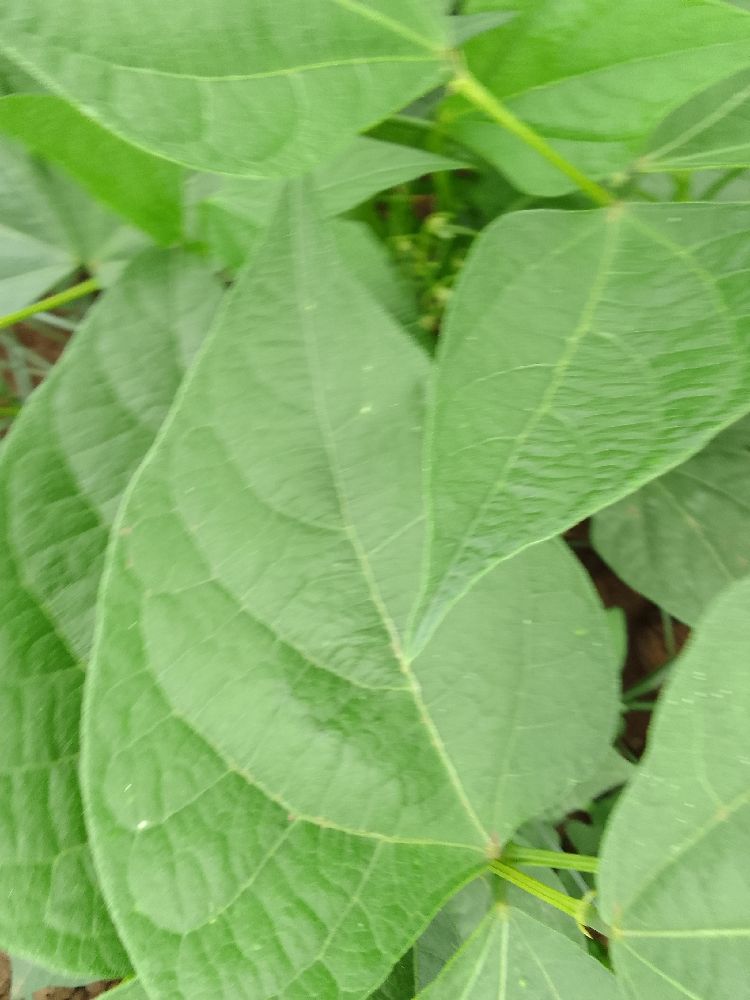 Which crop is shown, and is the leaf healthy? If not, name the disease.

common bean, healthy
